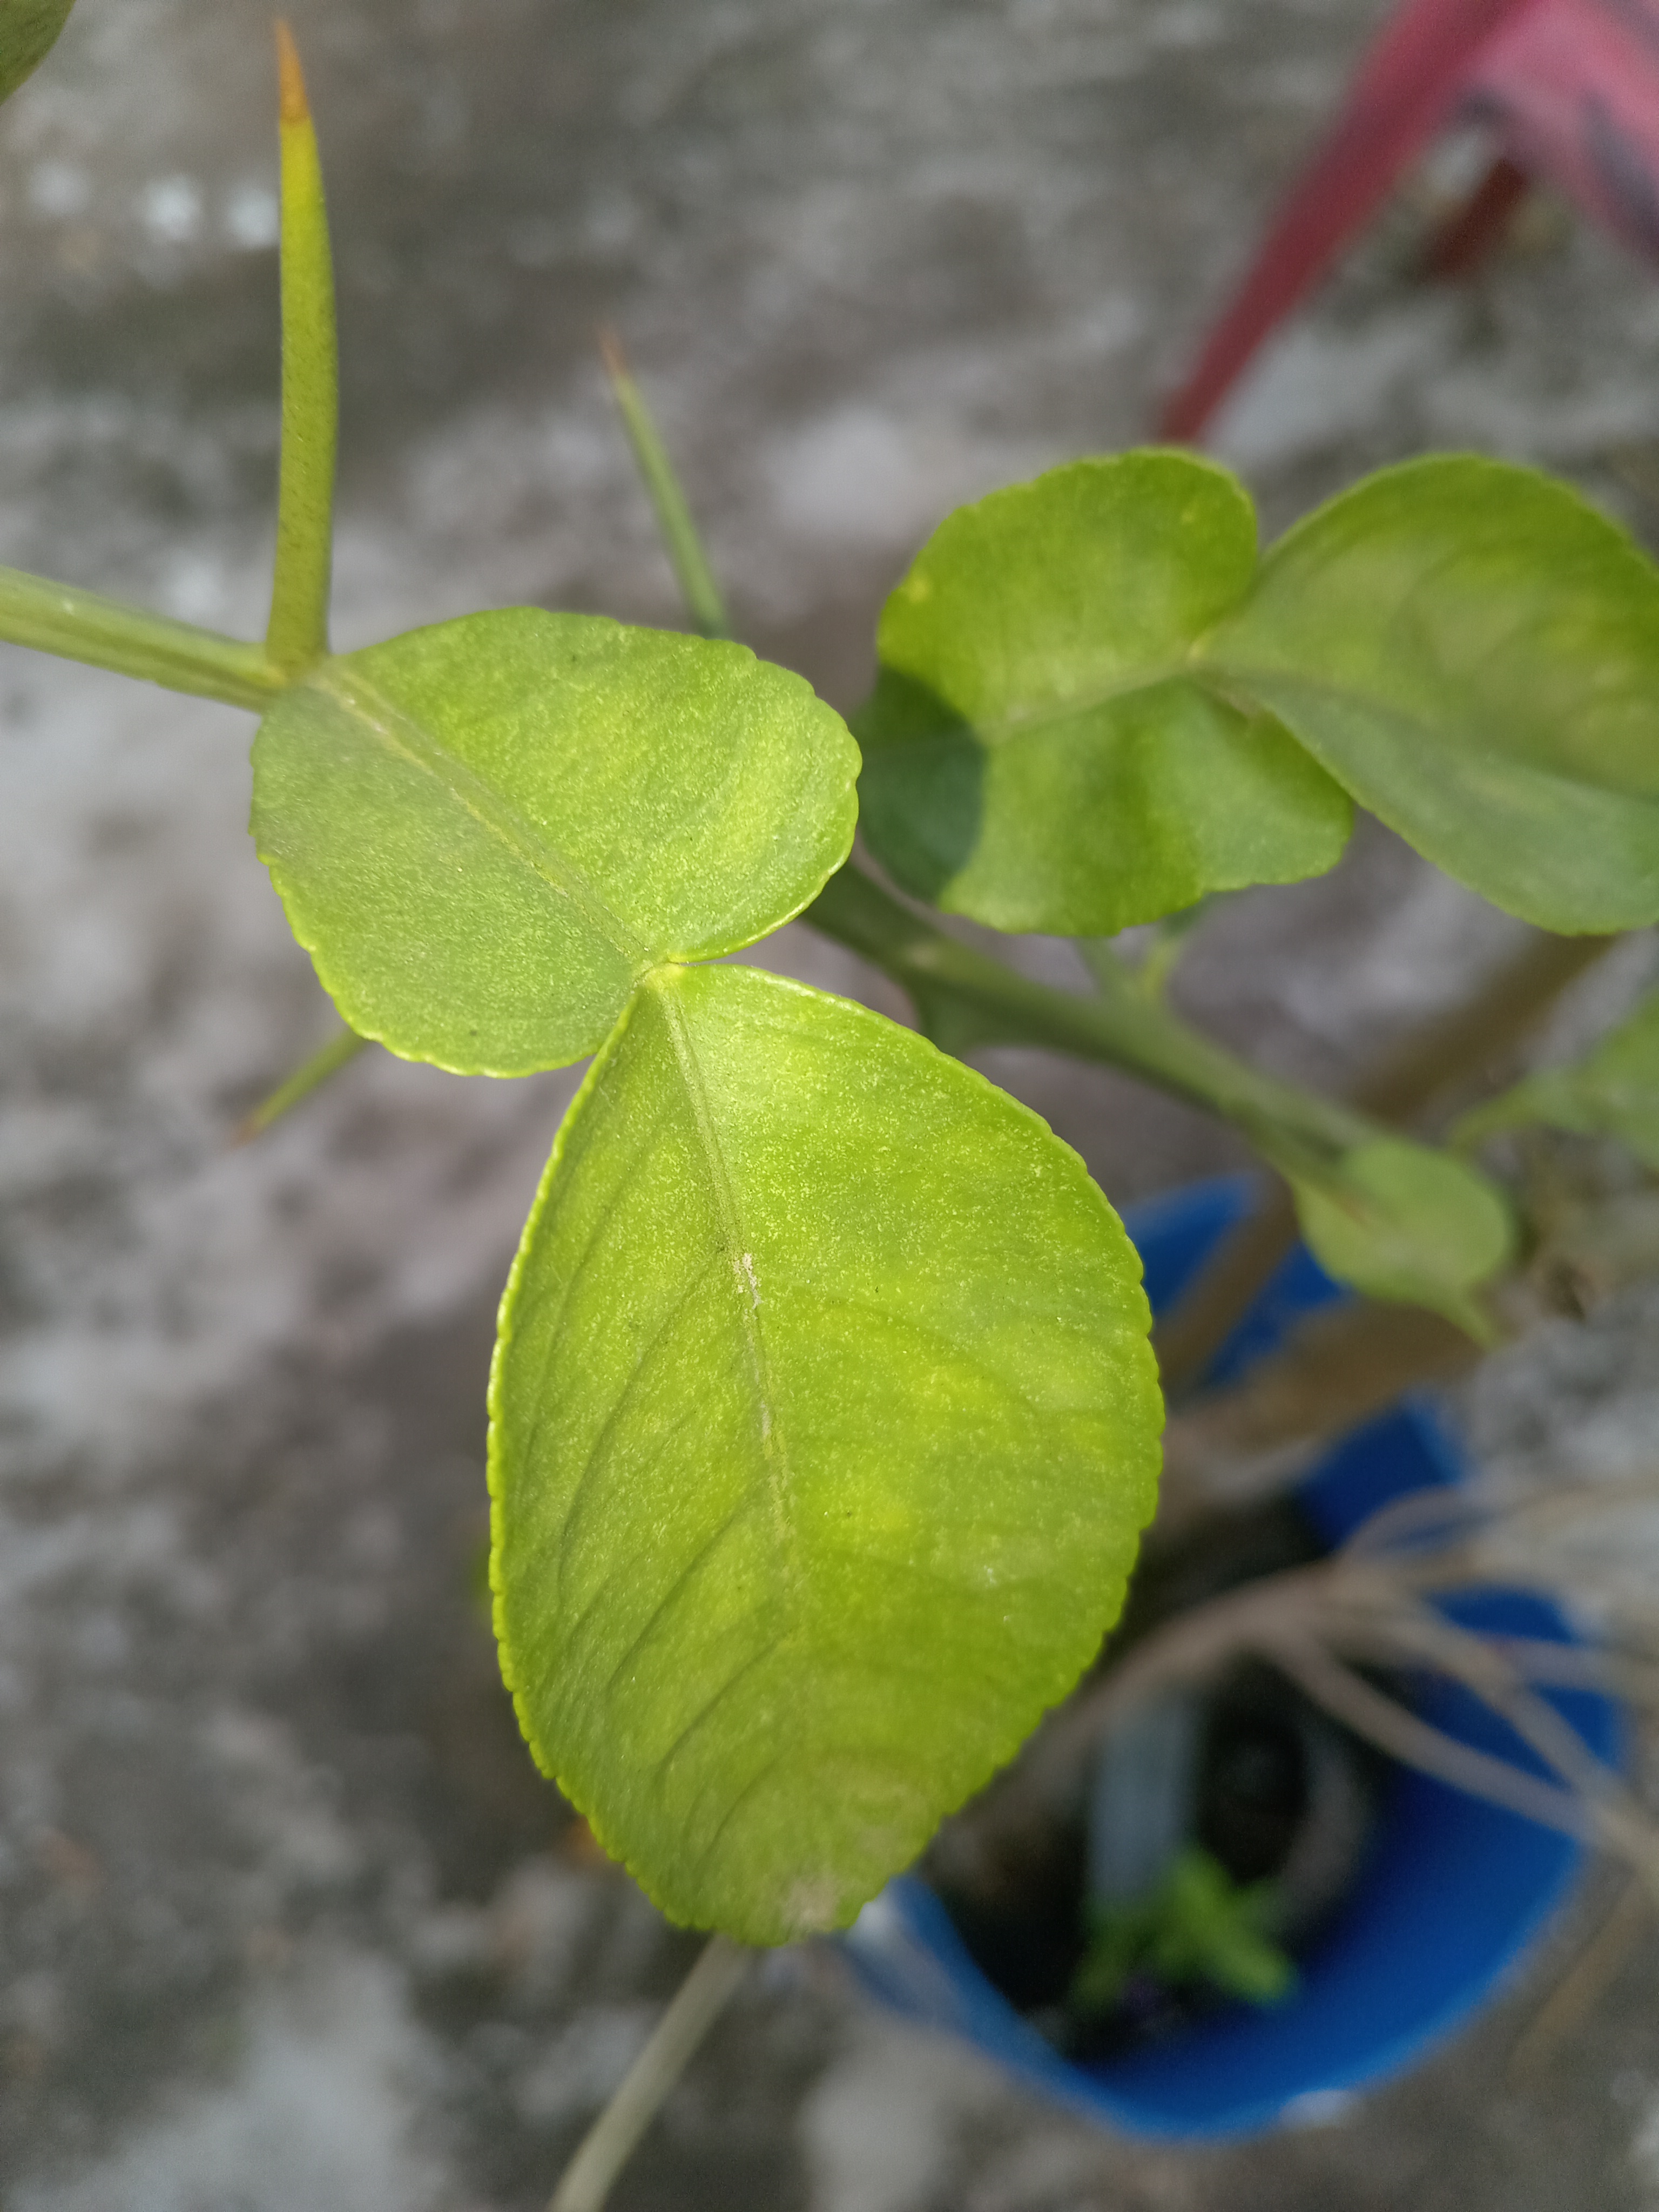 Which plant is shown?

lemon
